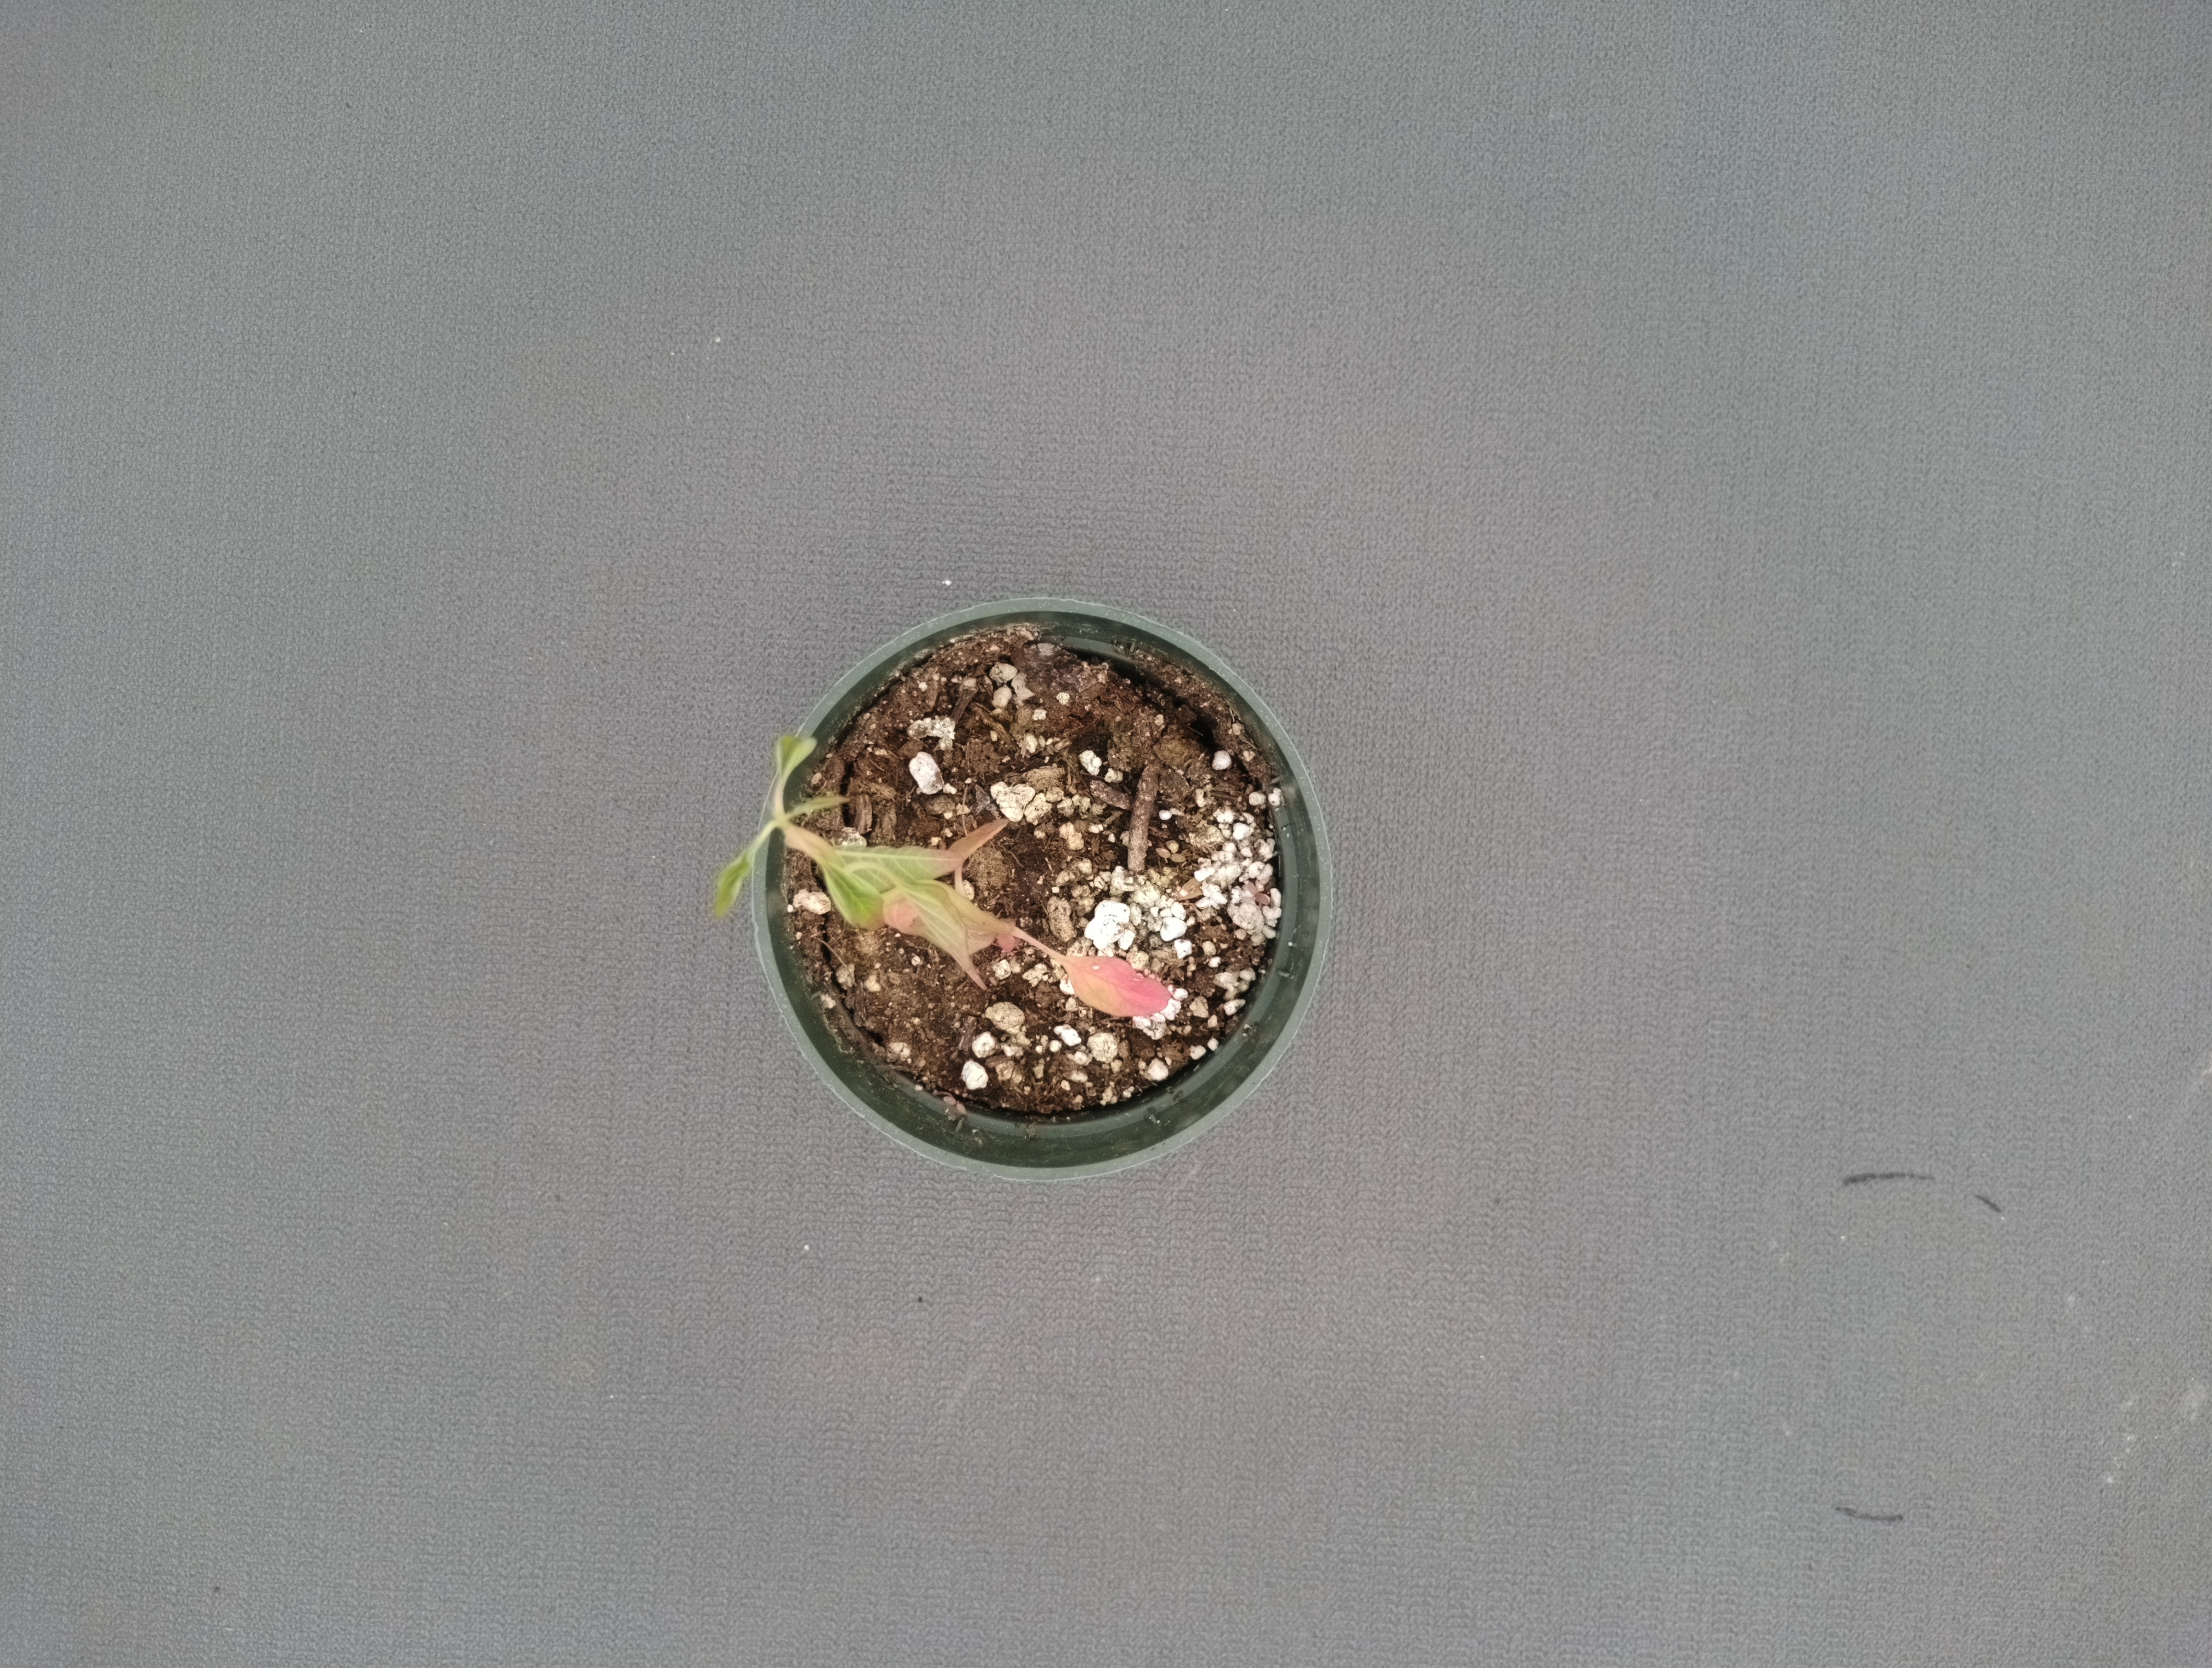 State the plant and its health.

waterhemp, epinasty
